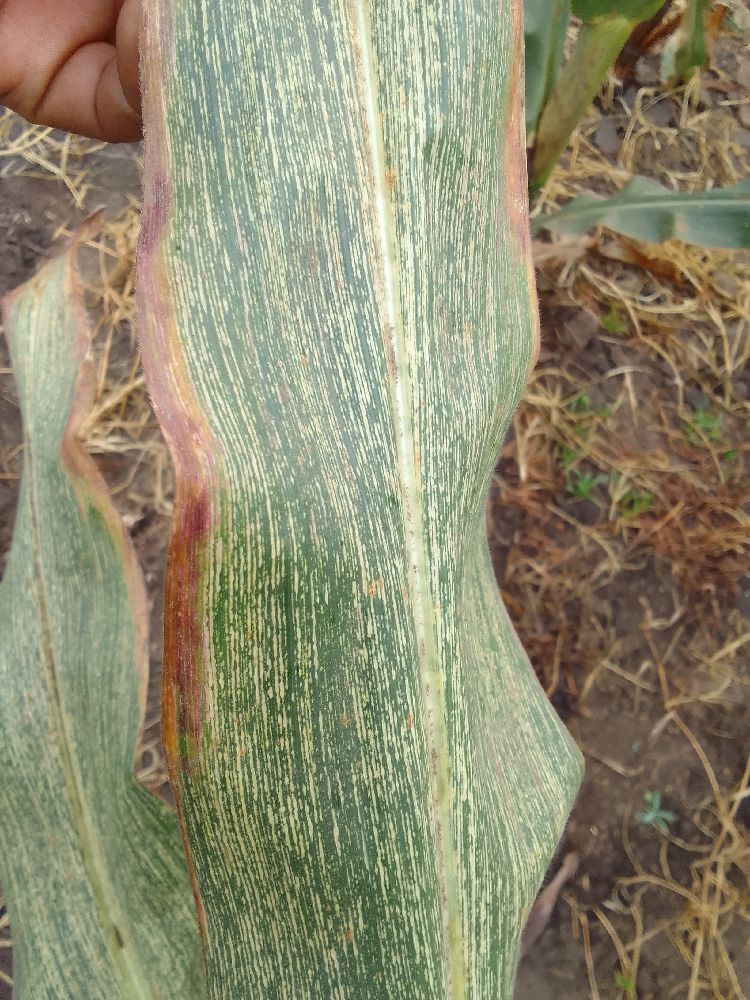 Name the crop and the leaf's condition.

maize, maize streak virus
